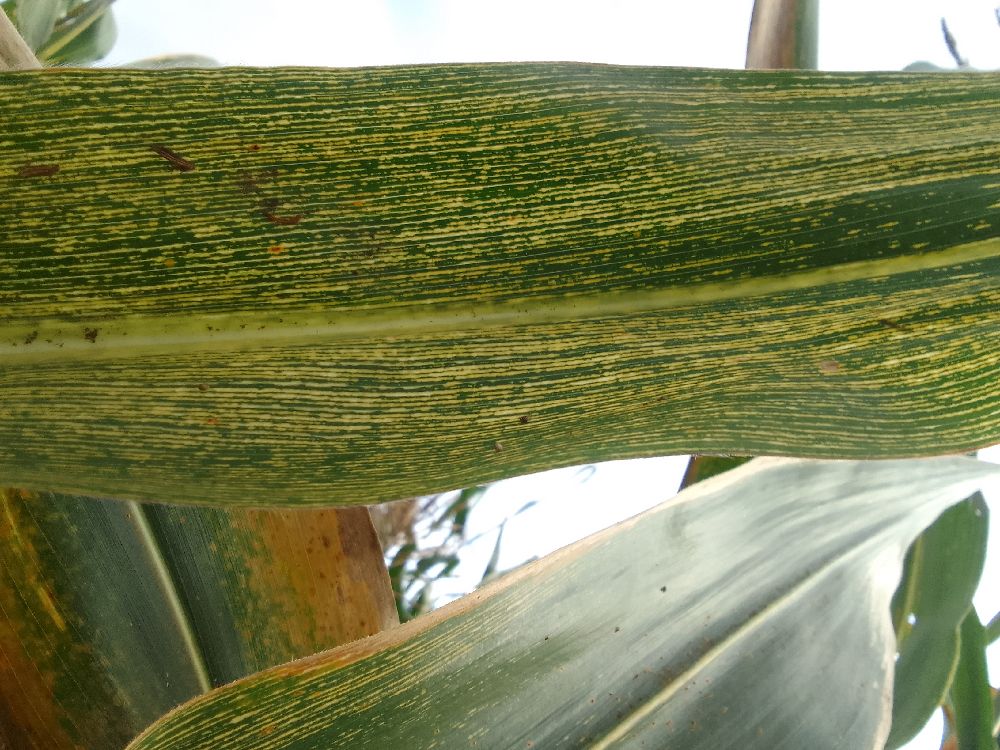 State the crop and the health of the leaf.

maize, maize streak virus
